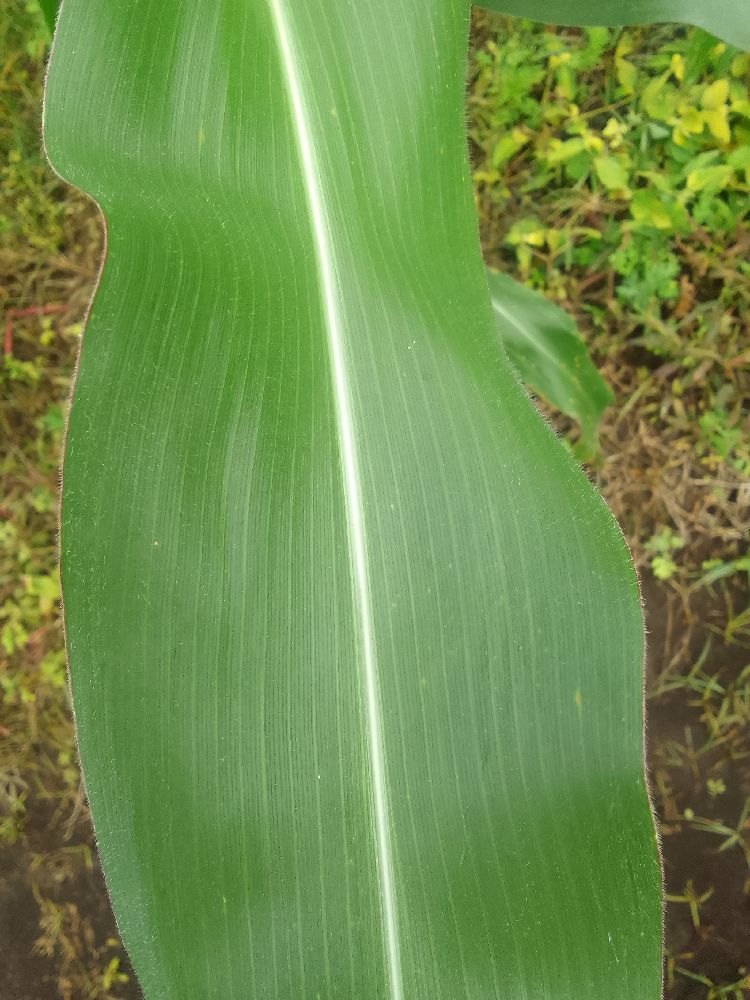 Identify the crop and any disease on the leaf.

maize, healthy
